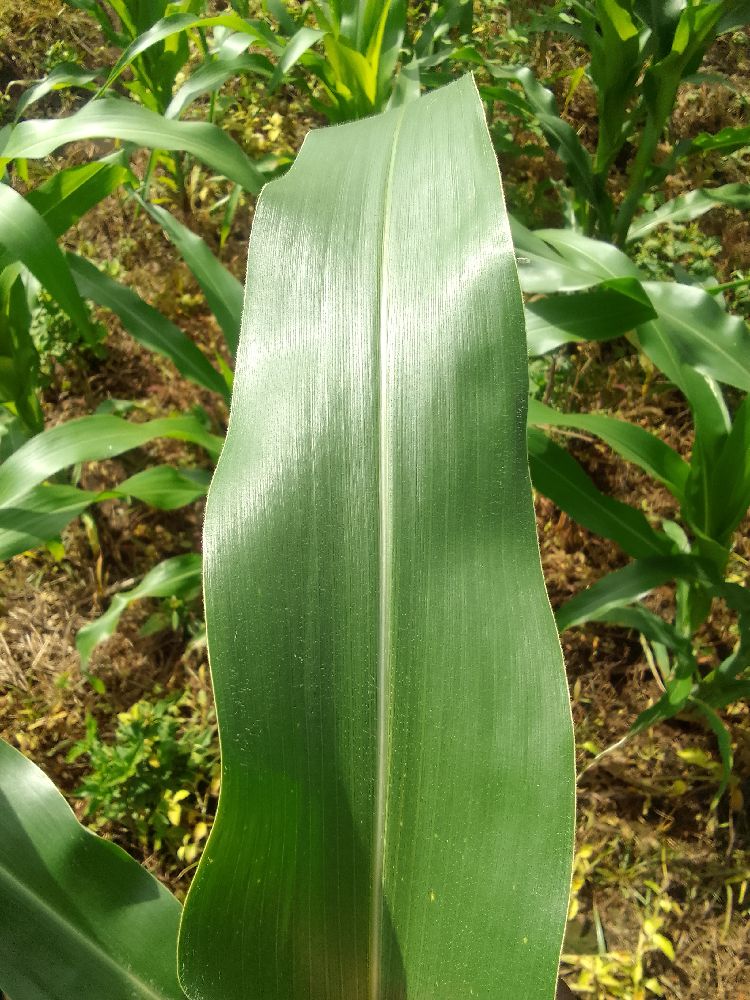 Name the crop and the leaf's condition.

maize, healthy
